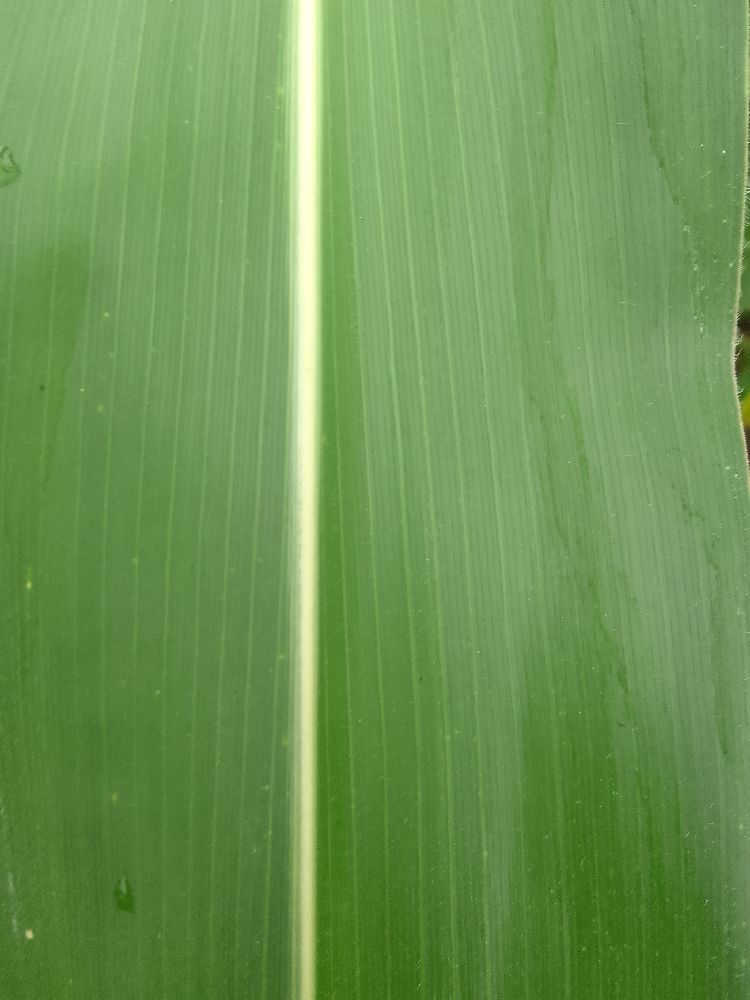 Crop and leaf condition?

maize, healthy
